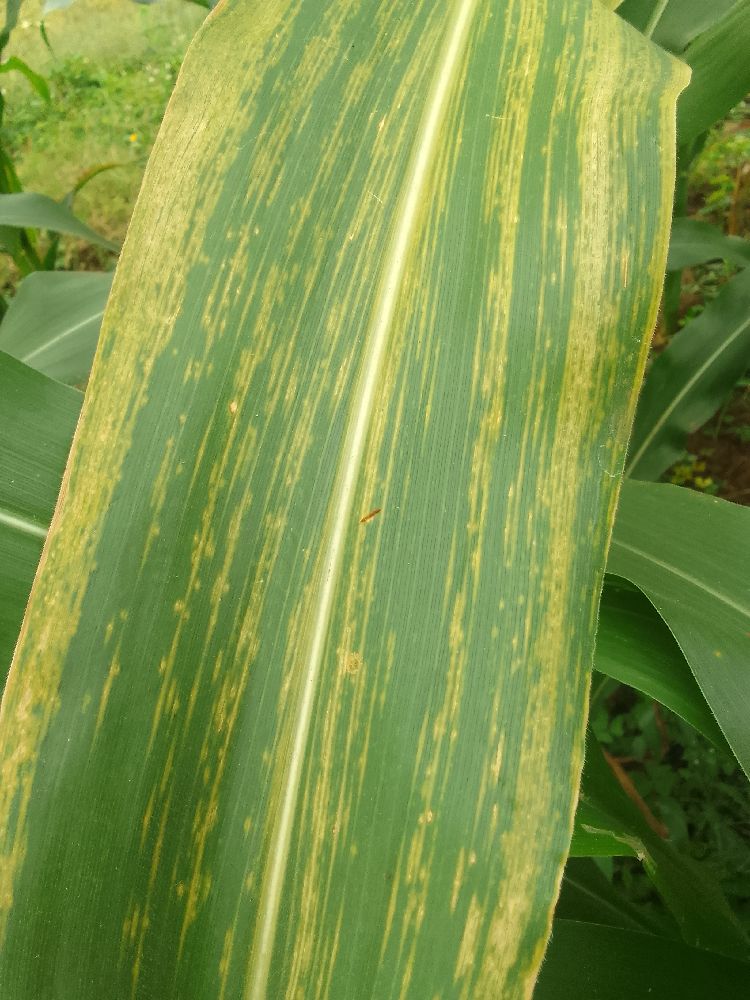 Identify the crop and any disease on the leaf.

maize, healthy
